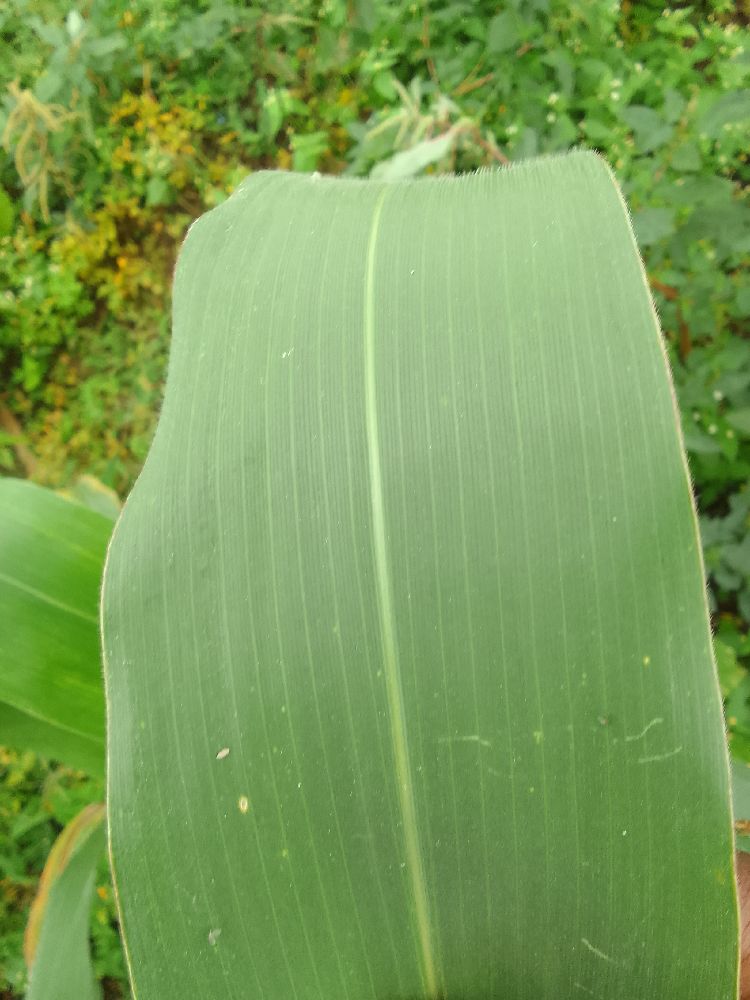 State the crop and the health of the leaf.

maize, healthy
